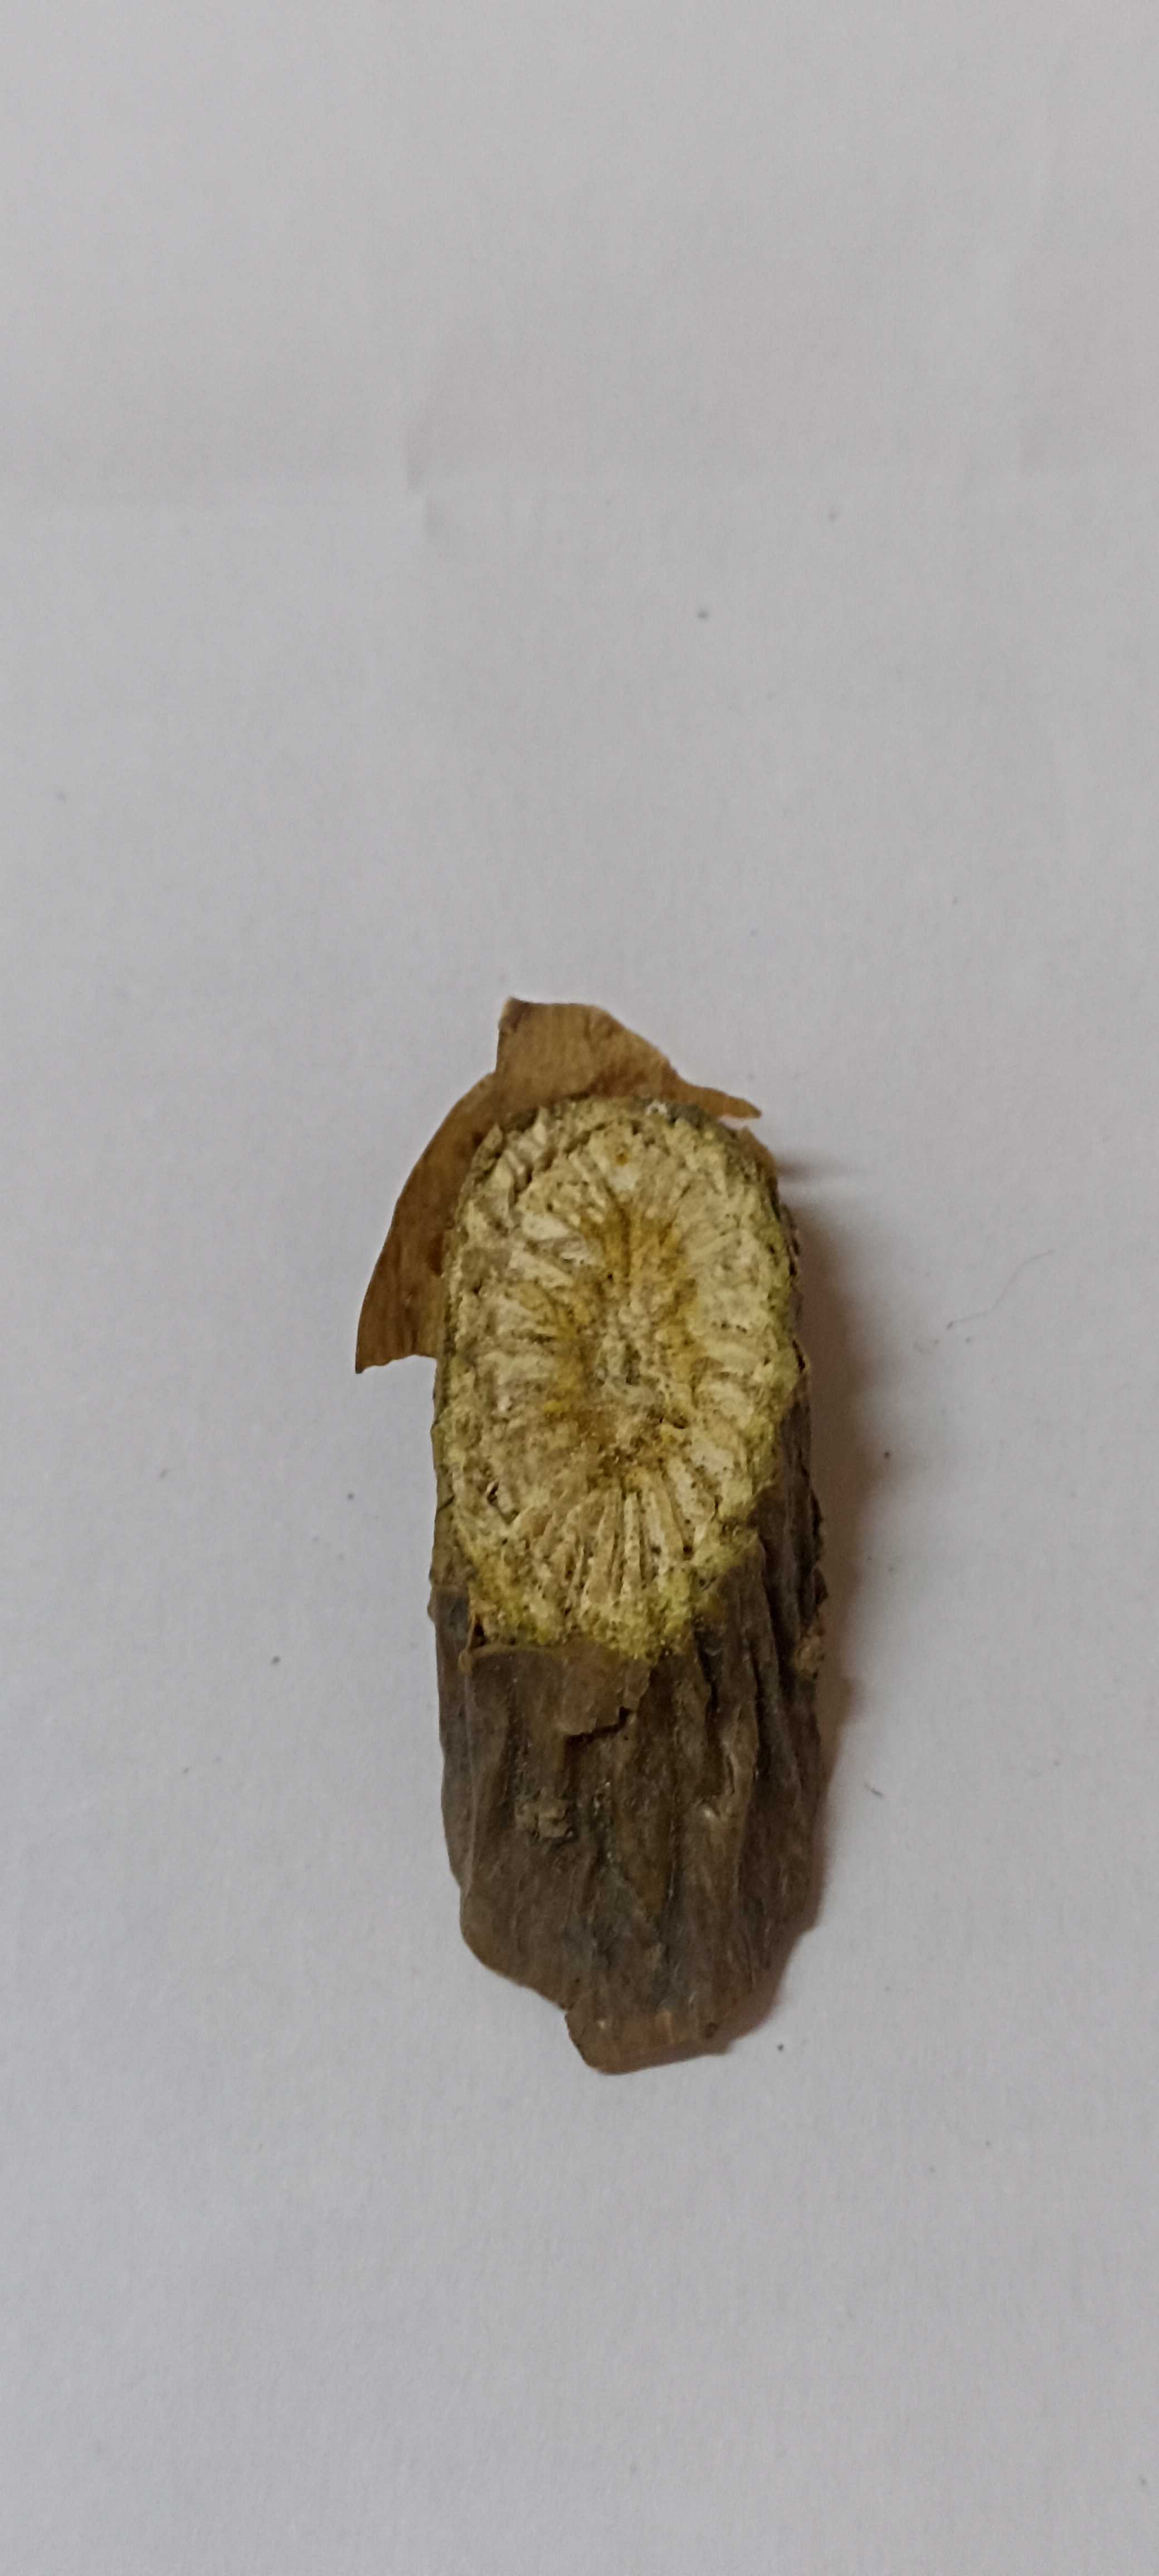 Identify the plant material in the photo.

gulvel
